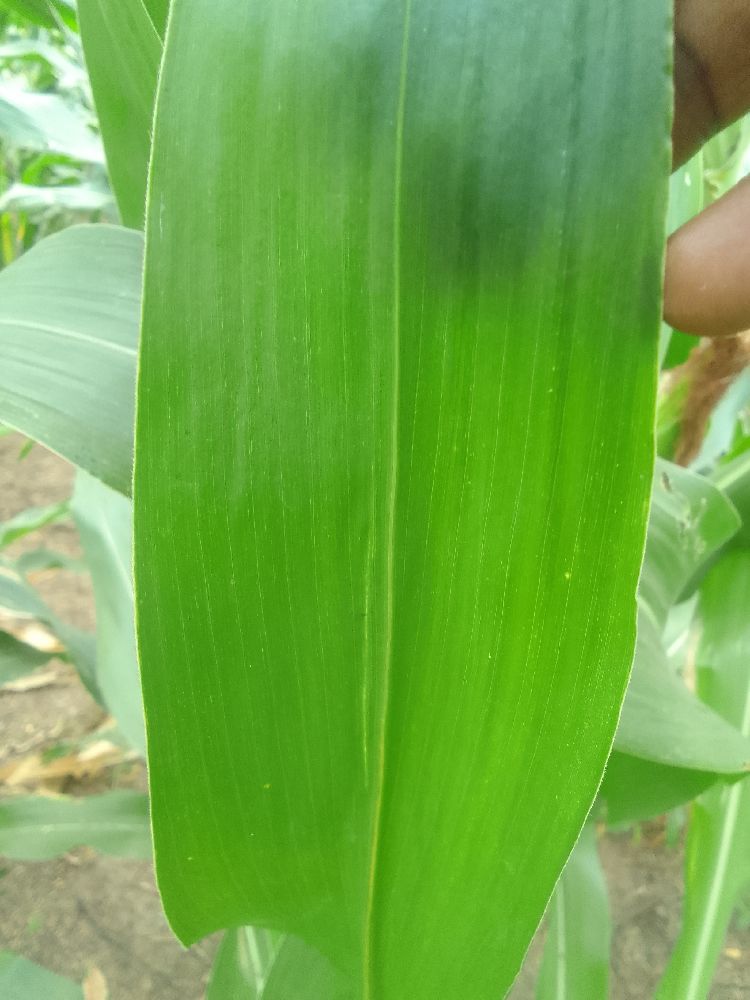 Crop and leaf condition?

maize, healthy
